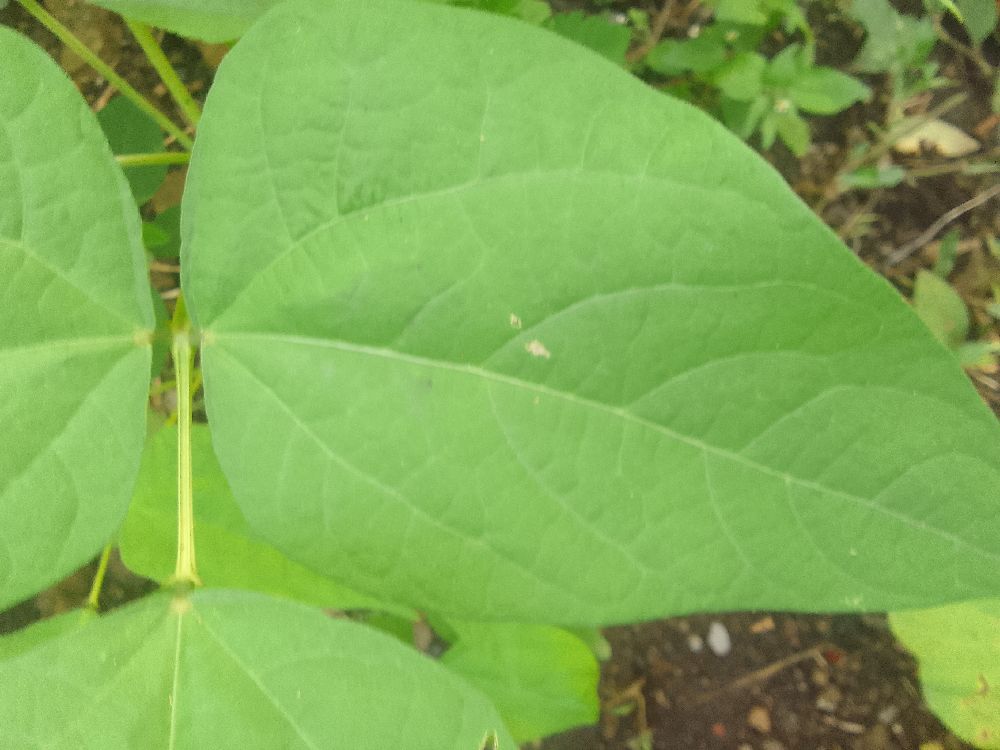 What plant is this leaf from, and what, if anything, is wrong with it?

common bean, healthy
